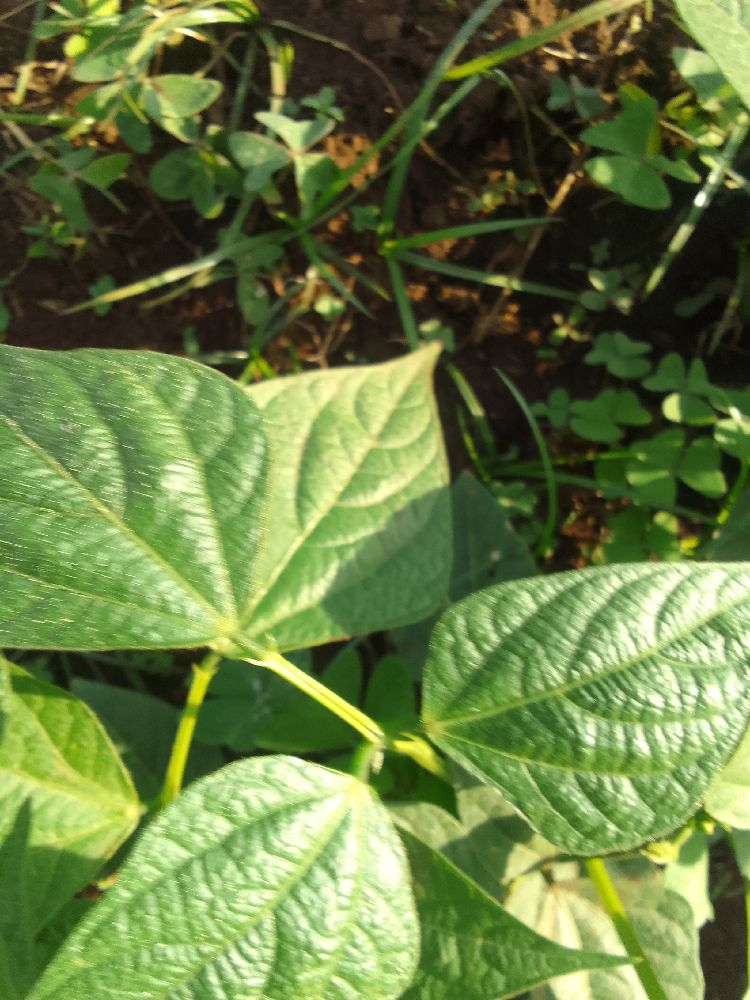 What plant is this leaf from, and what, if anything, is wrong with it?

common bean, healthy
